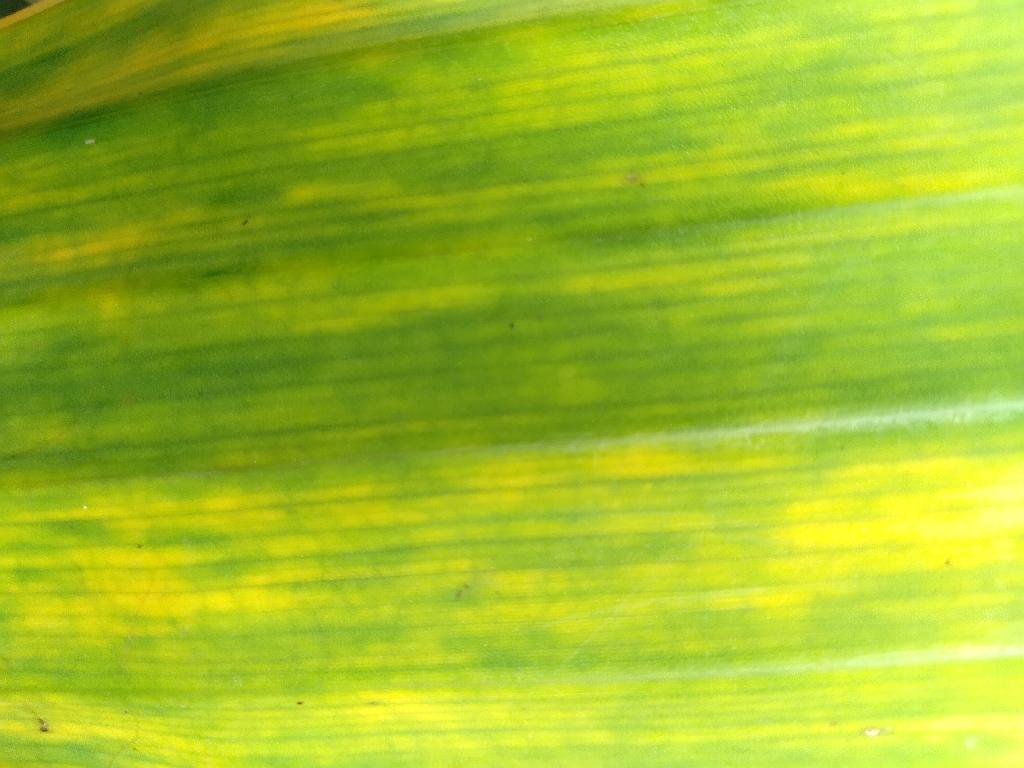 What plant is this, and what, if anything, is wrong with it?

banana, fusarium wilt race 1
